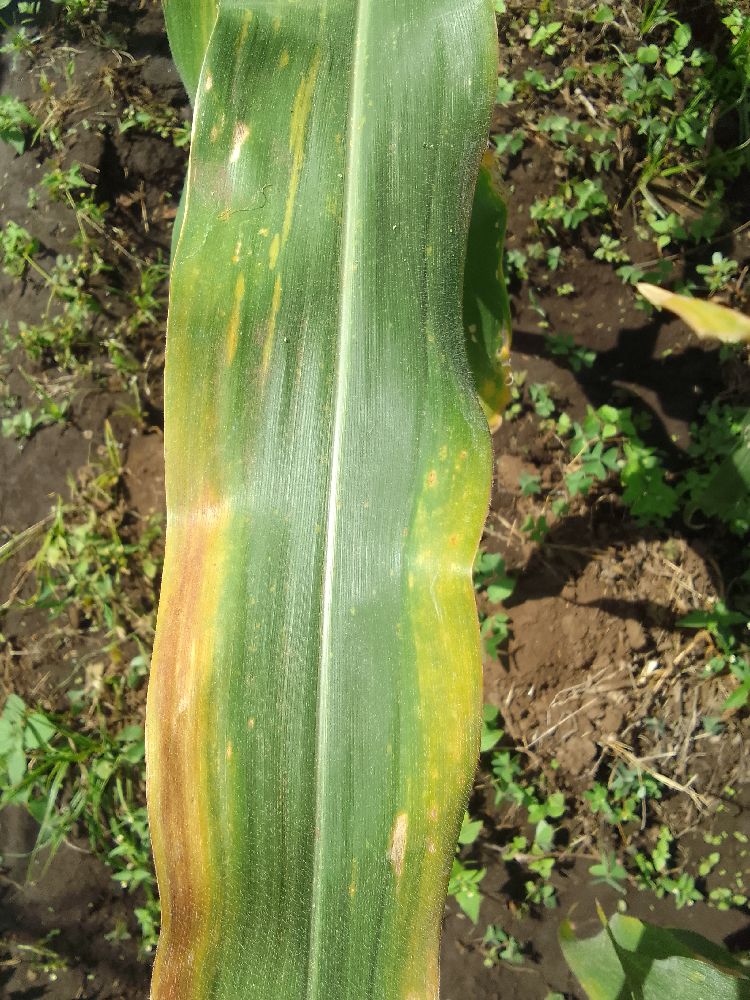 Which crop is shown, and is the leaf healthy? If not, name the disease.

maize, maize lethal necrosis
